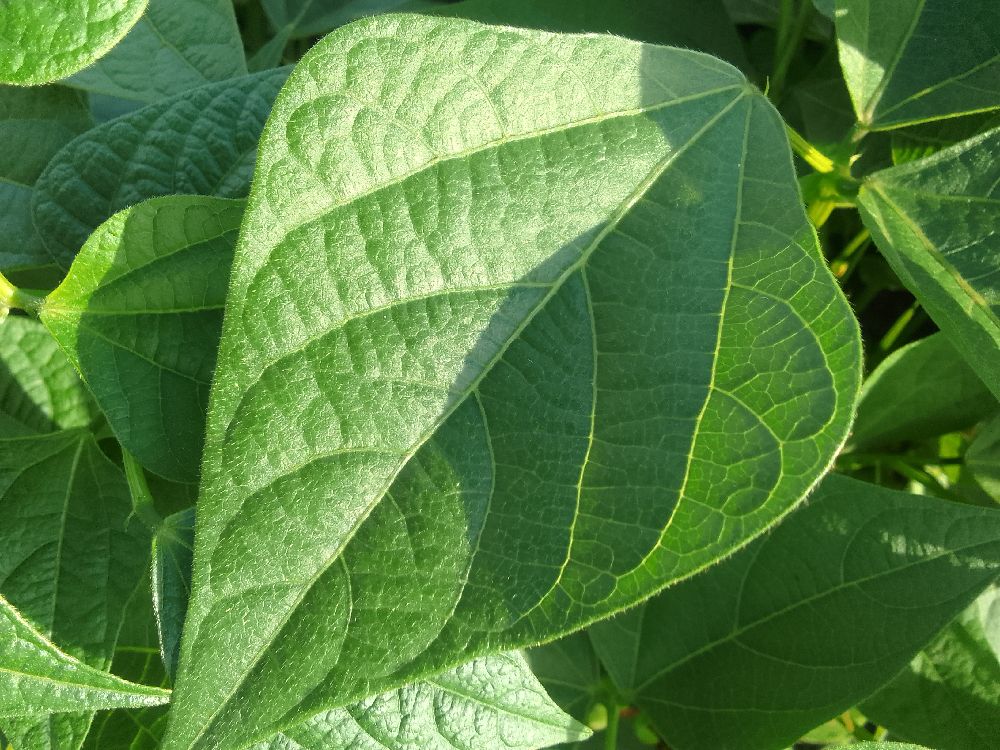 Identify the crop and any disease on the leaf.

common bean, healthy
